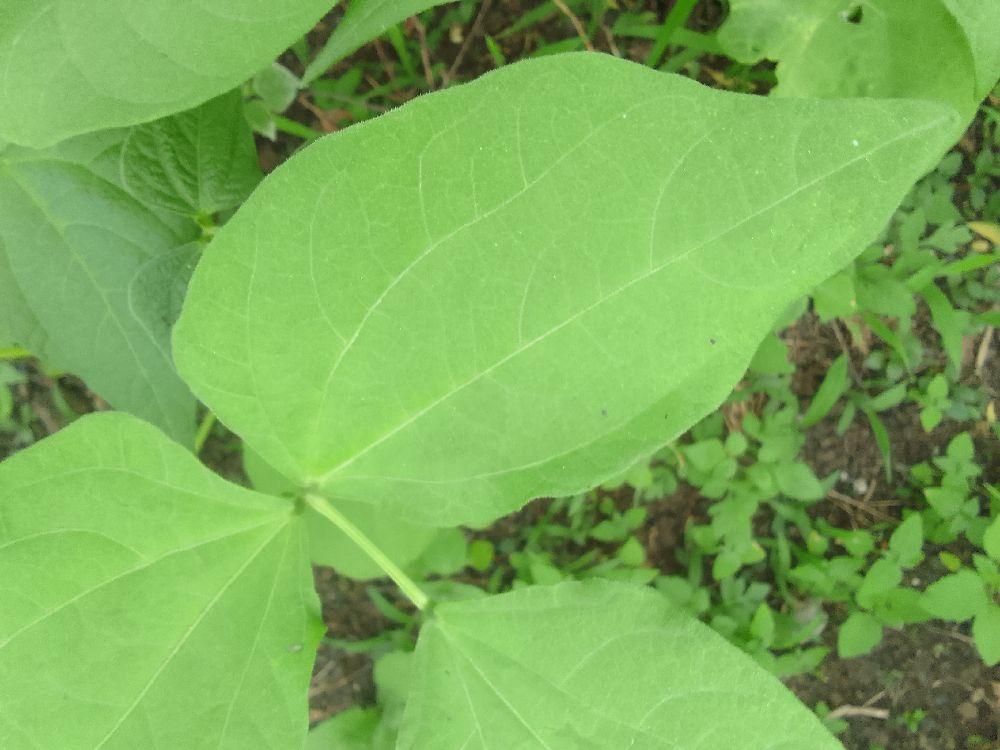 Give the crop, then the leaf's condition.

common bean, healthy
